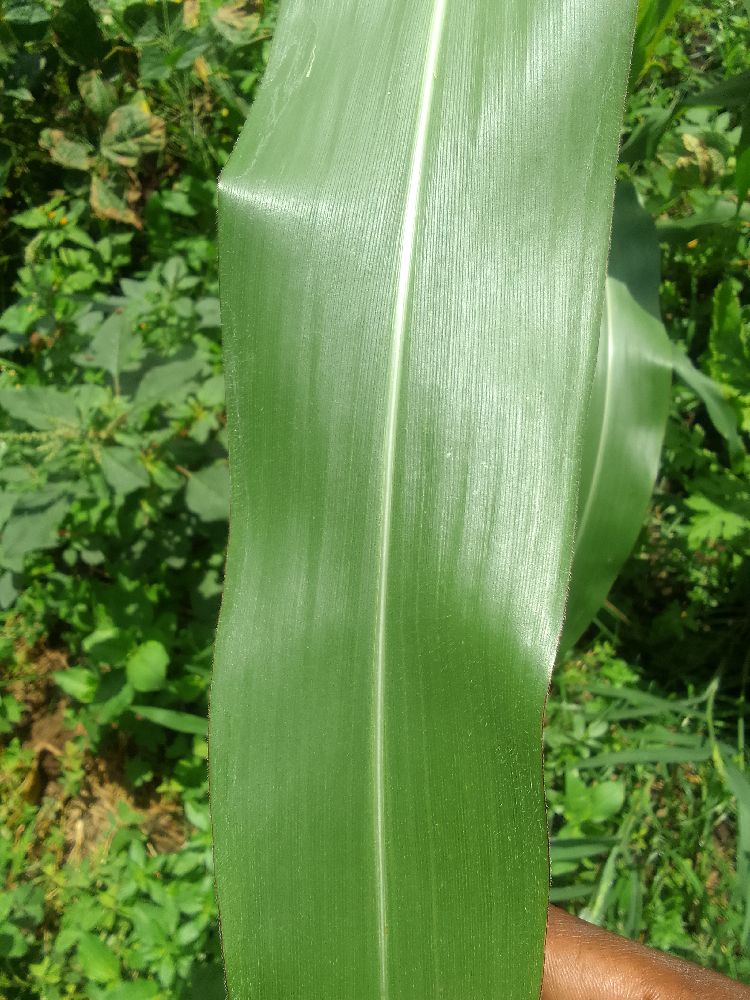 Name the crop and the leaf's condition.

maize, healthy
